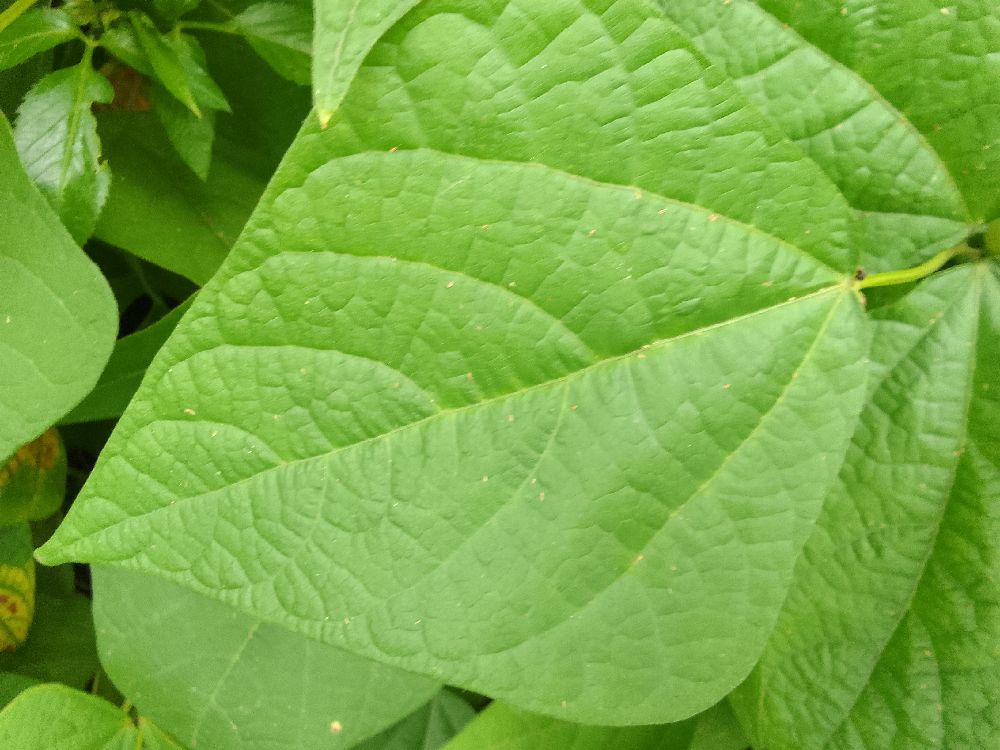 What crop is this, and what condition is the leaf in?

common bean, healthy
